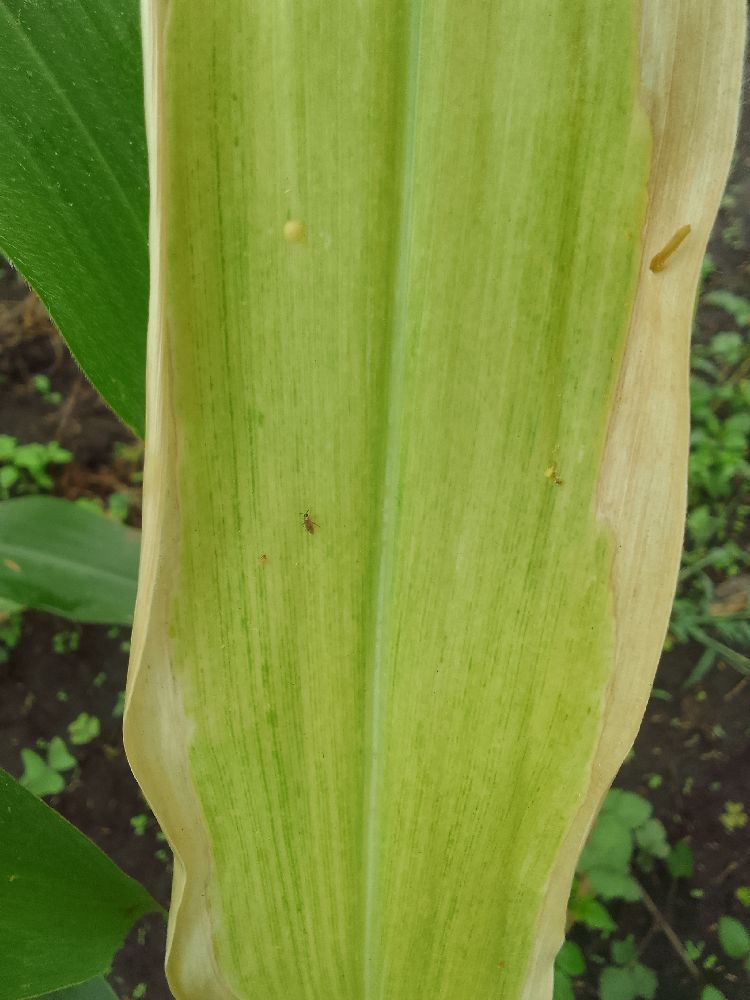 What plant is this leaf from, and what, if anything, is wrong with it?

maize, maize lethal necrosis
